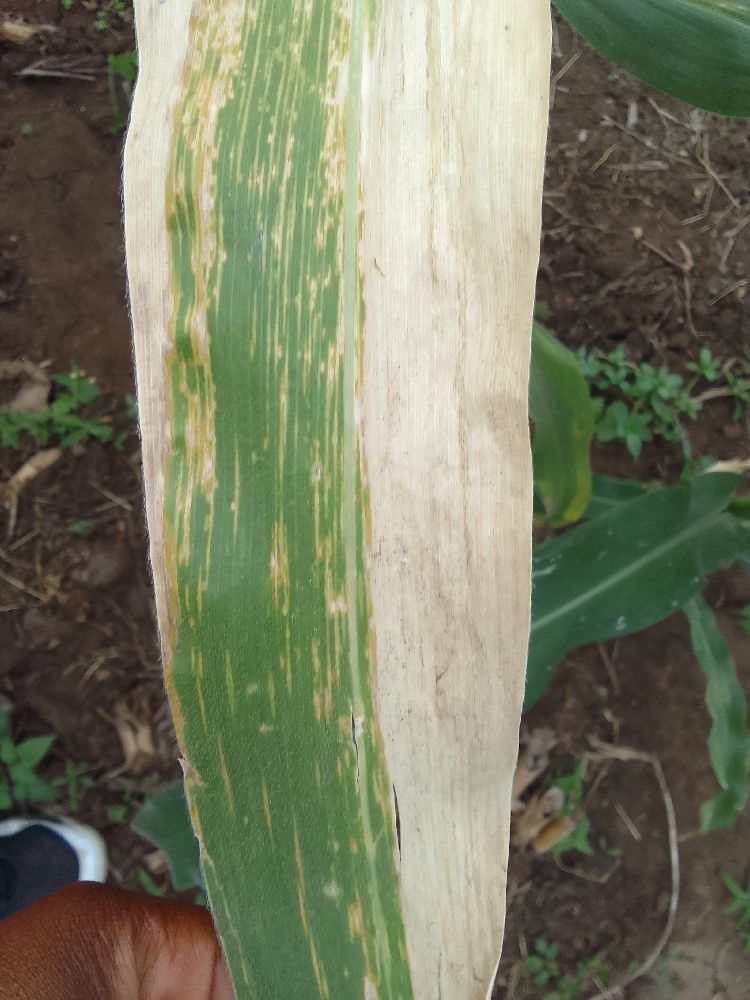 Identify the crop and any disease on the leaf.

maize, maize lethal necrosis
